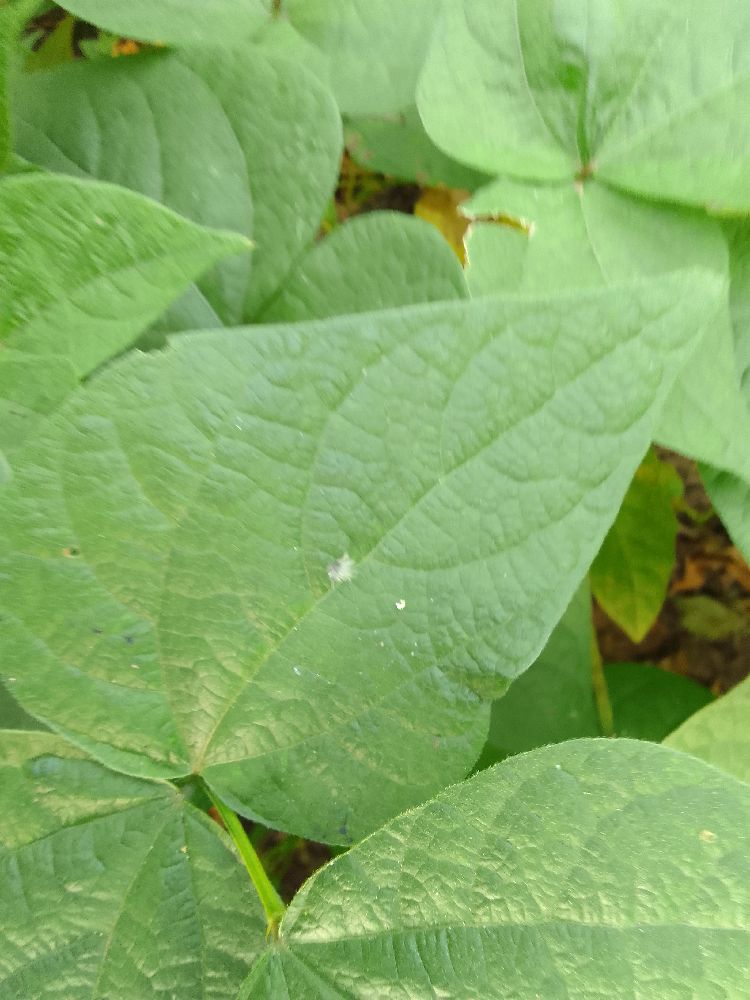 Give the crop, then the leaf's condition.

common bean, healthy
